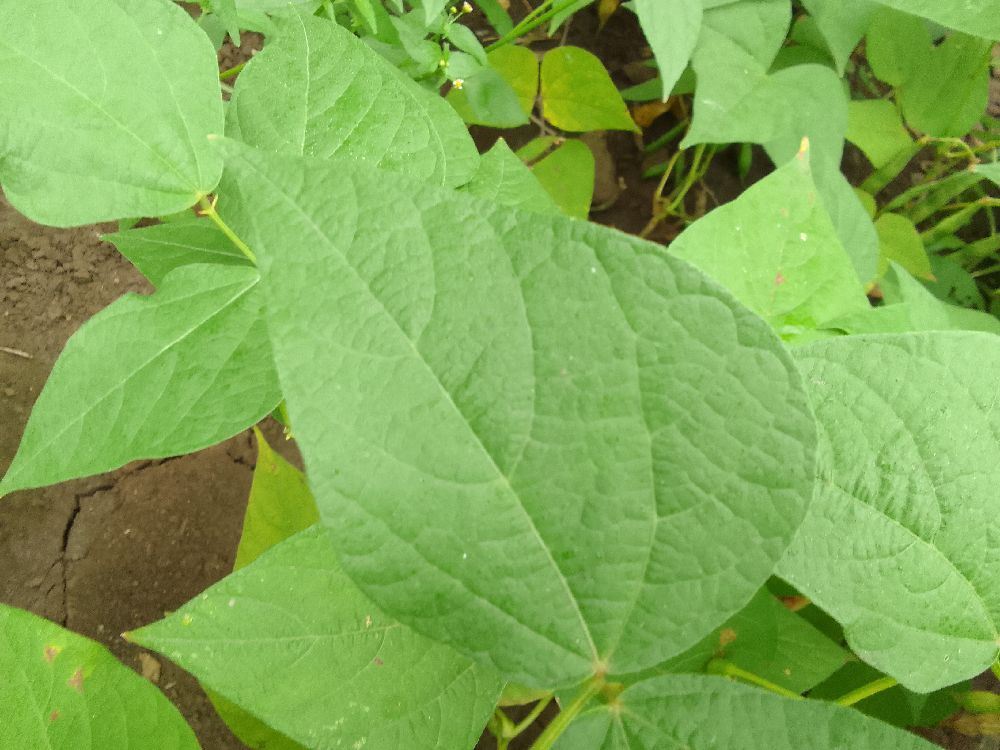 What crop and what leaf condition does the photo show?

common bean, healthy
